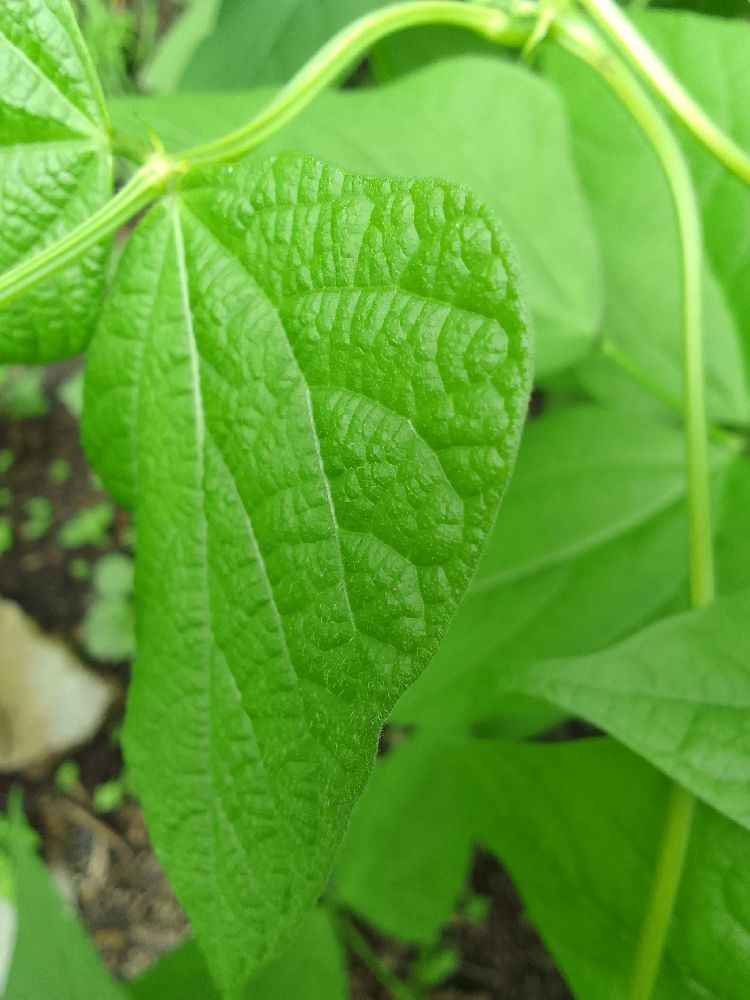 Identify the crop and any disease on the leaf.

common bean, healthy
